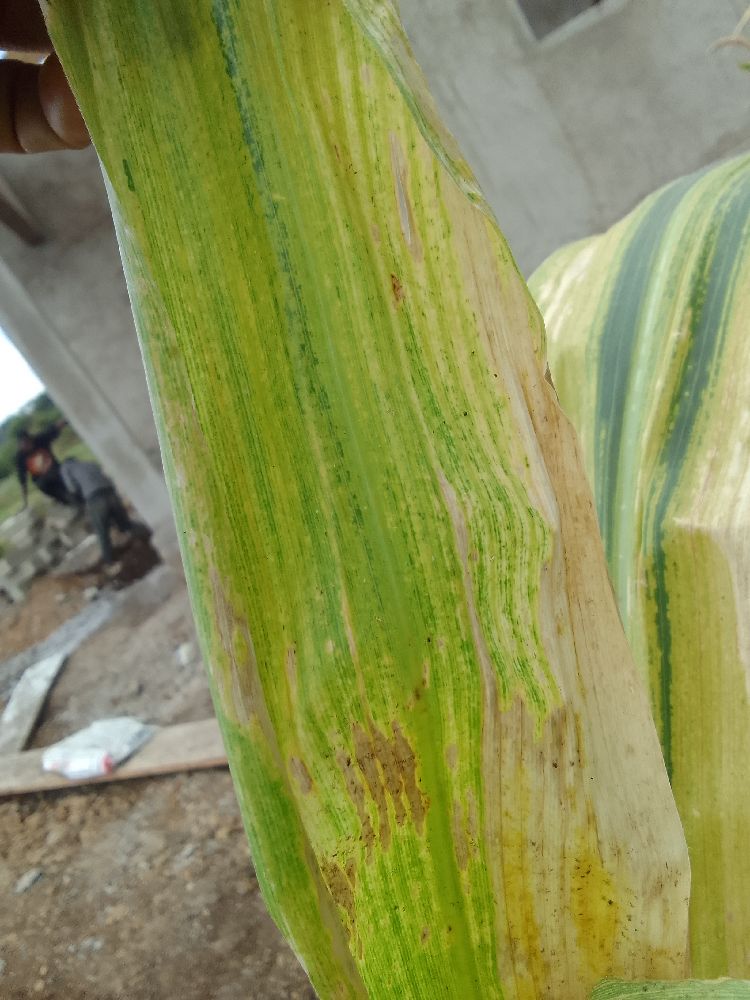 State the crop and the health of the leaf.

maize, maize lethal necrosis
